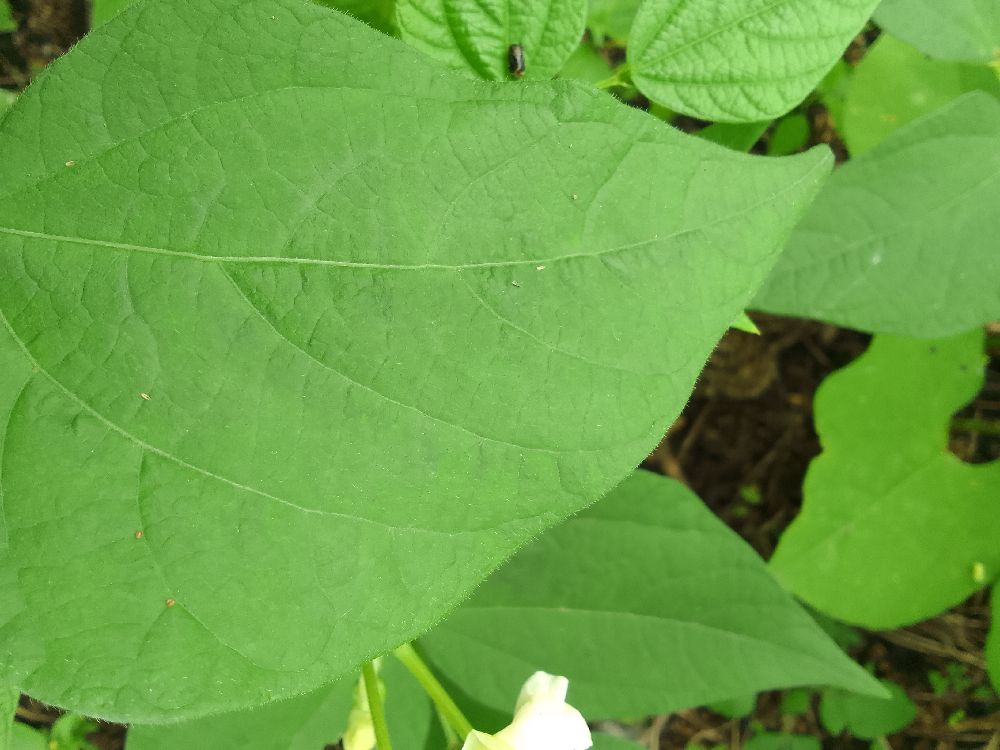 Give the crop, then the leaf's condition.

common bean, healthy
